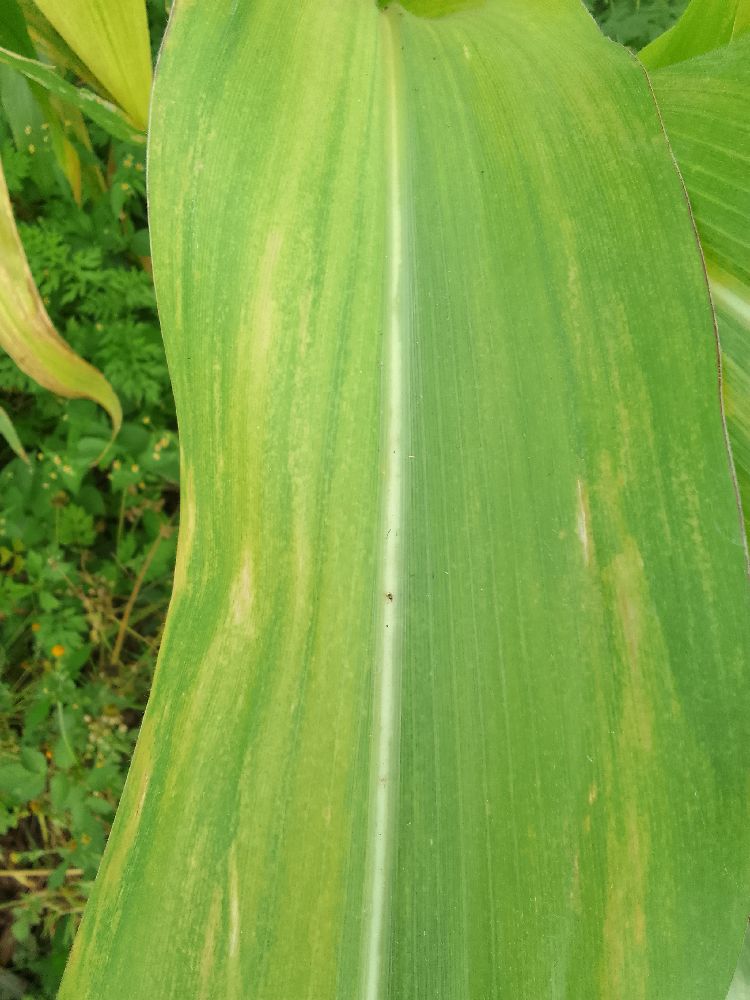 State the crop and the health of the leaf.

maize, maize lethal necrosis
